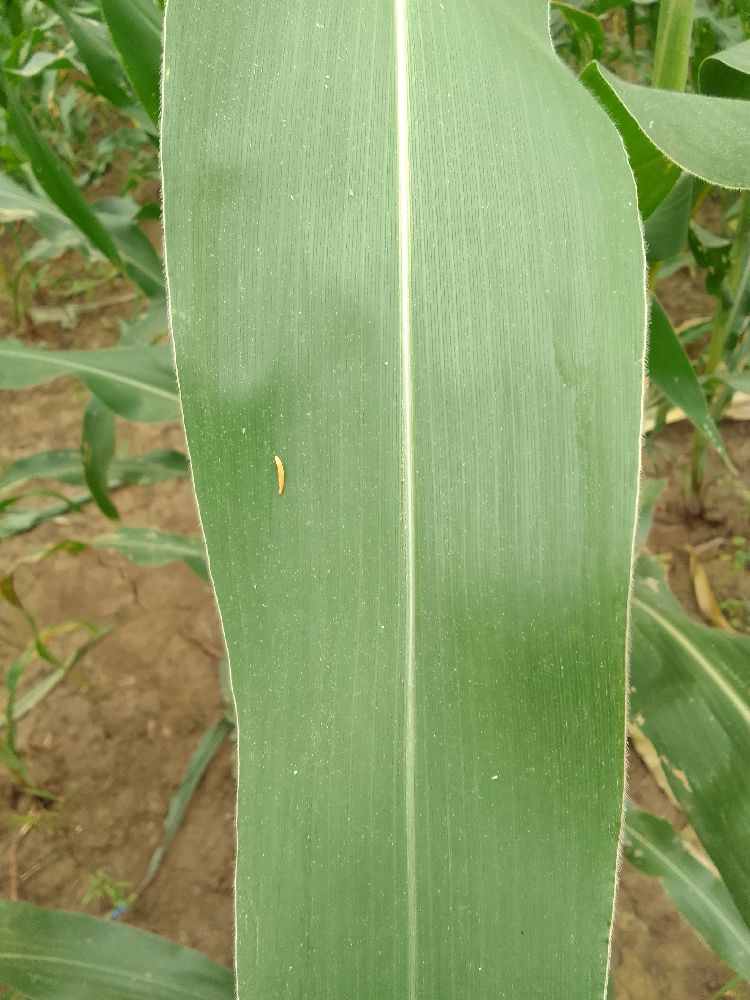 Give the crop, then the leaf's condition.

maize, healthy
